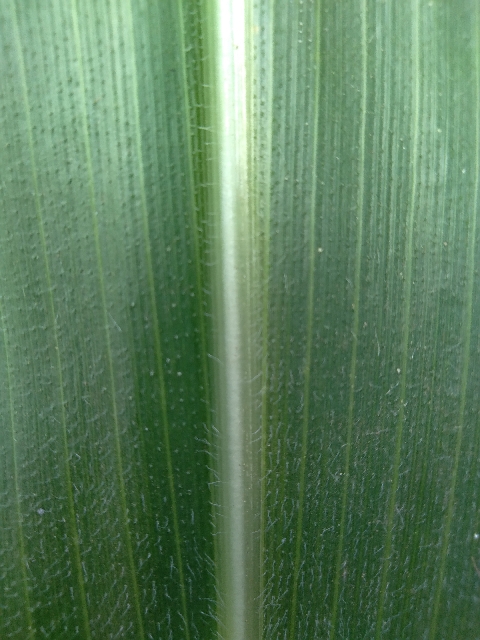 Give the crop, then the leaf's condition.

maize, healthy
